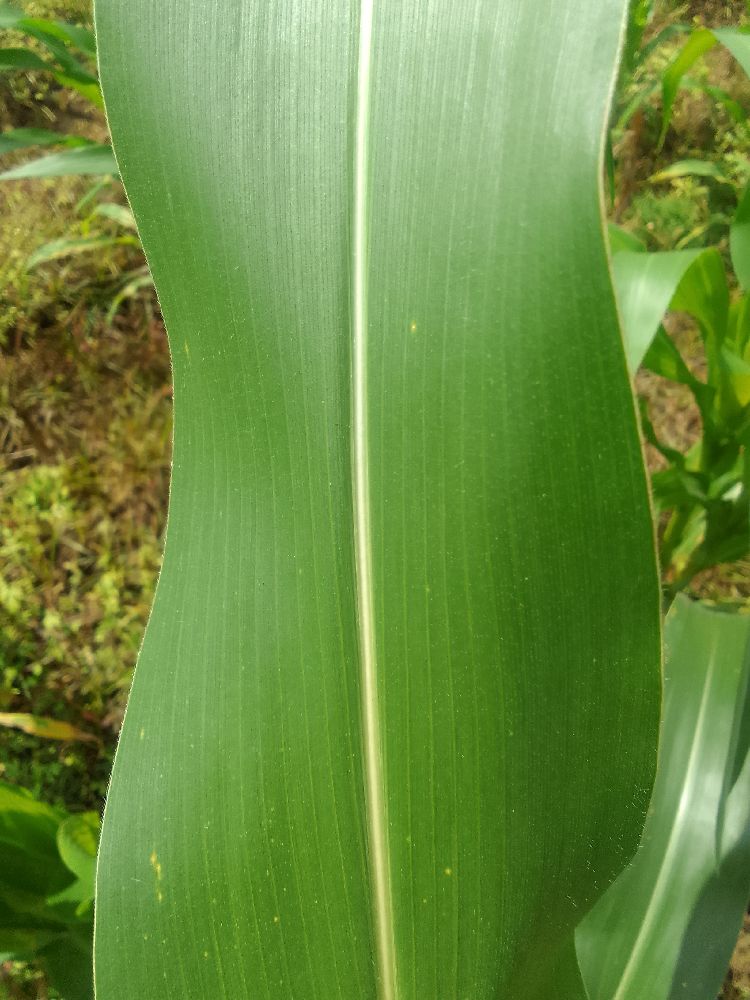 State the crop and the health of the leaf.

maize, healthy
